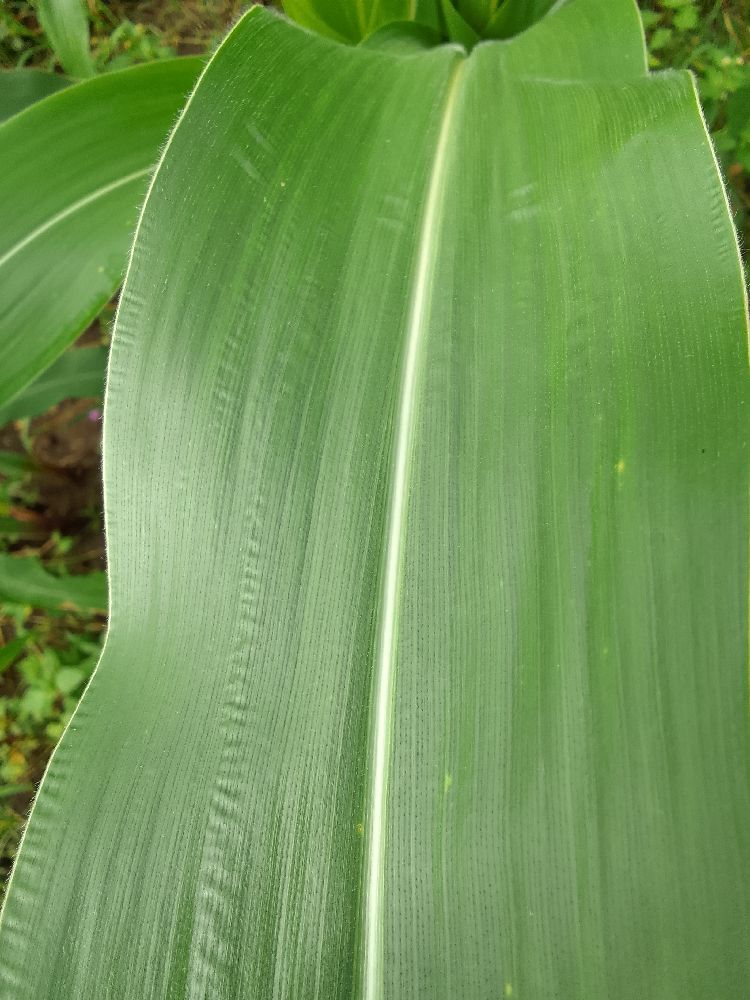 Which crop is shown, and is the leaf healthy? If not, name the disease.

maize, healthy
